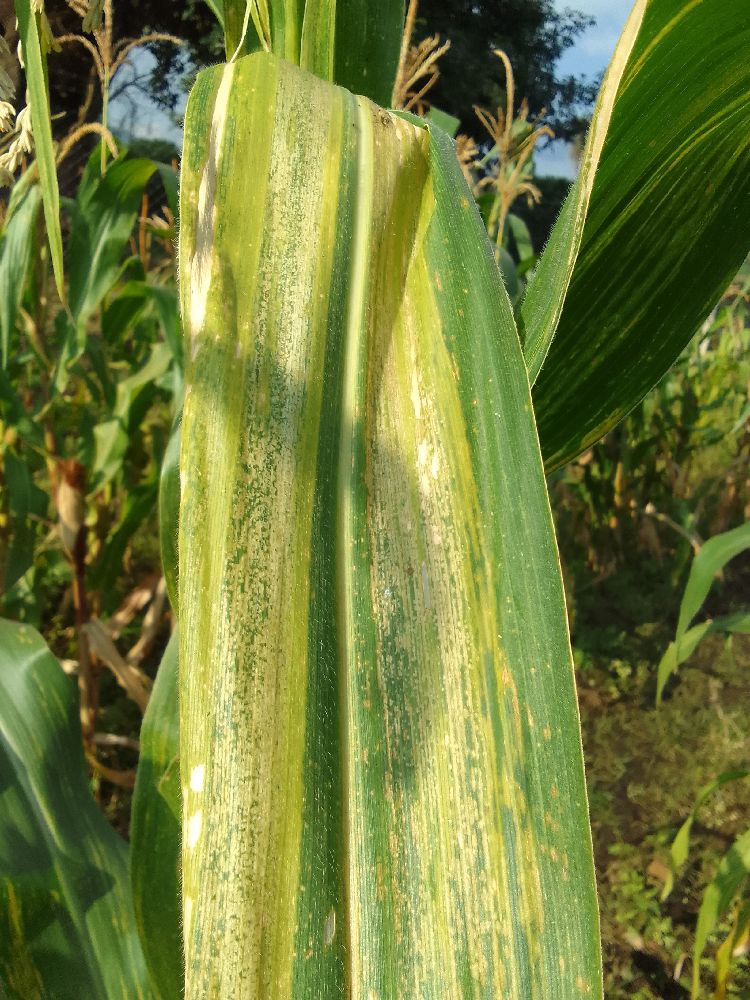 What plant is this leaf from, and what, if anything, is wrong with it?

maize, maize lethal necrosis
